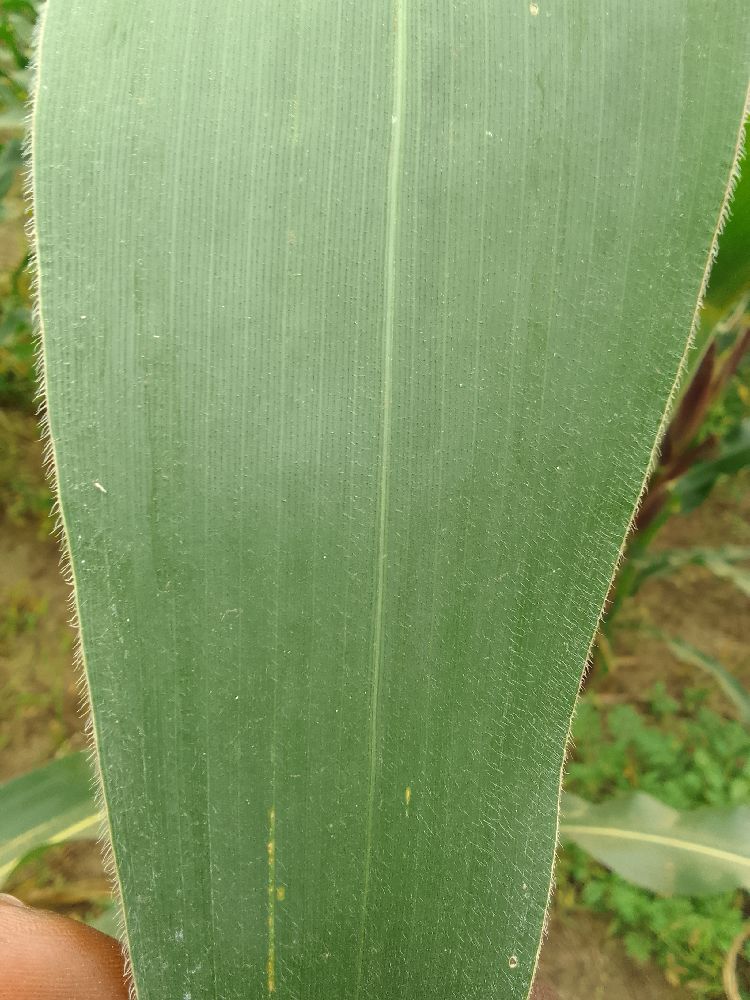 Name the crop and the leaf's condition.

maize, healthy
